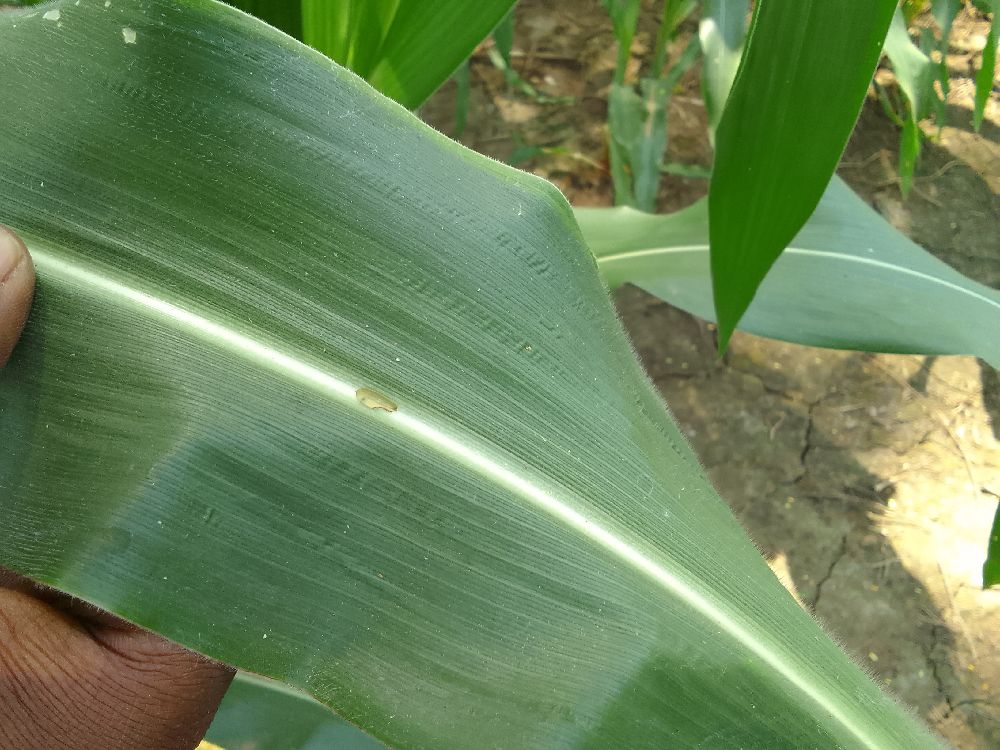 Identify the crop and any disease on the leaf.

maize, healthy
